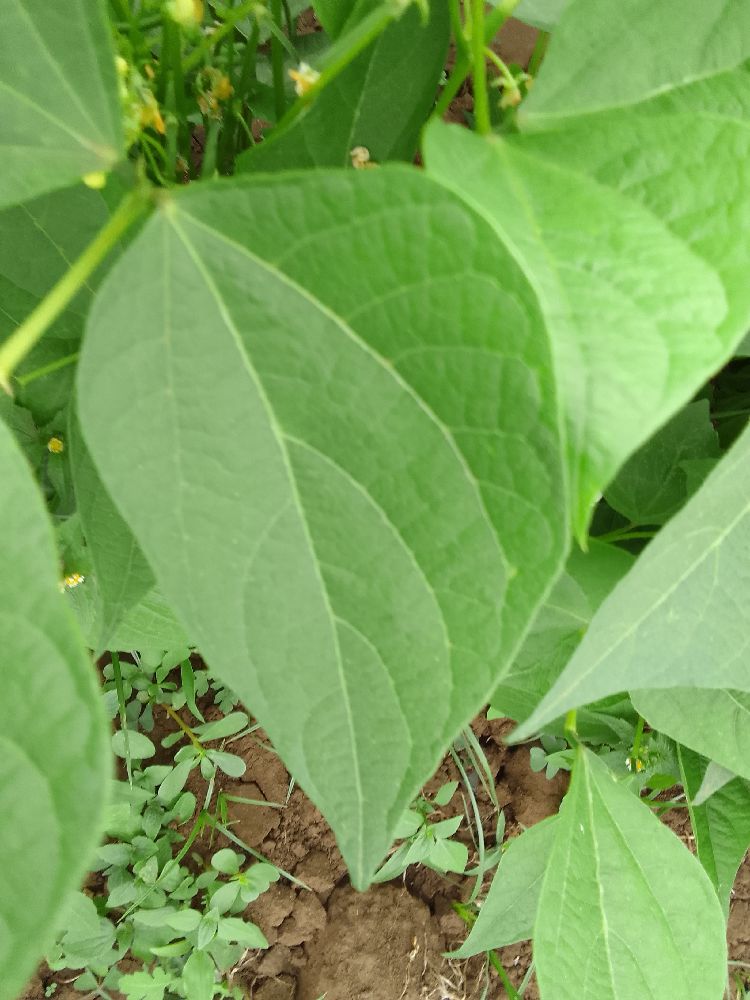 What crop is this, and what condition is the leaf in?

common bean, healthy
